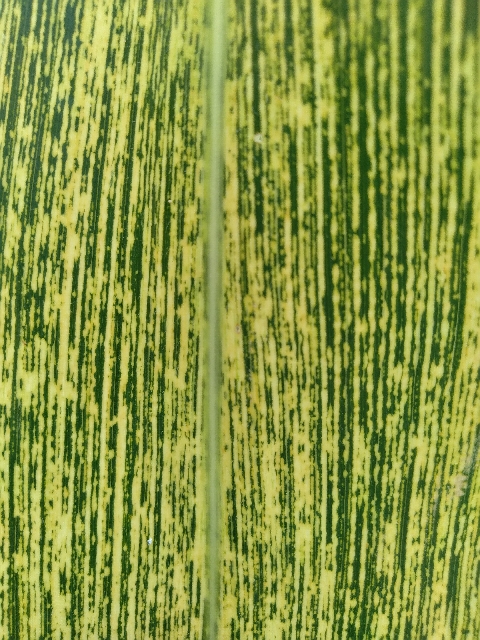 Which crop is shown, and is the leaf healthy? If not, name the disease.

maize, maize streak virus
